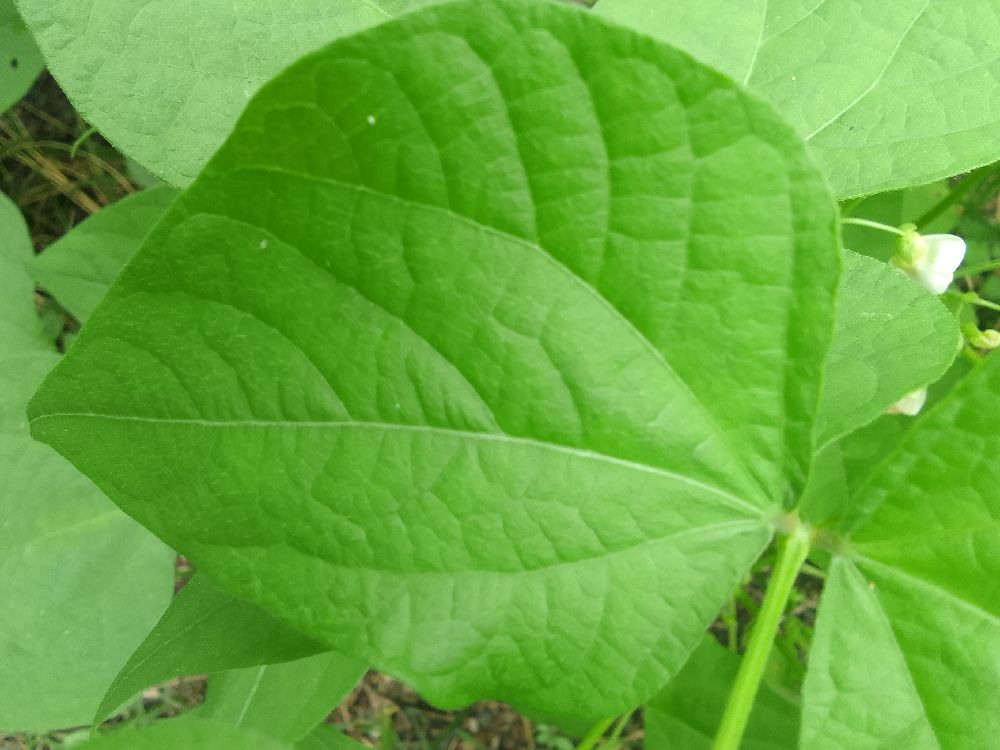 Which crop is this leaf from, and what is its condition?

common bean, healthy
